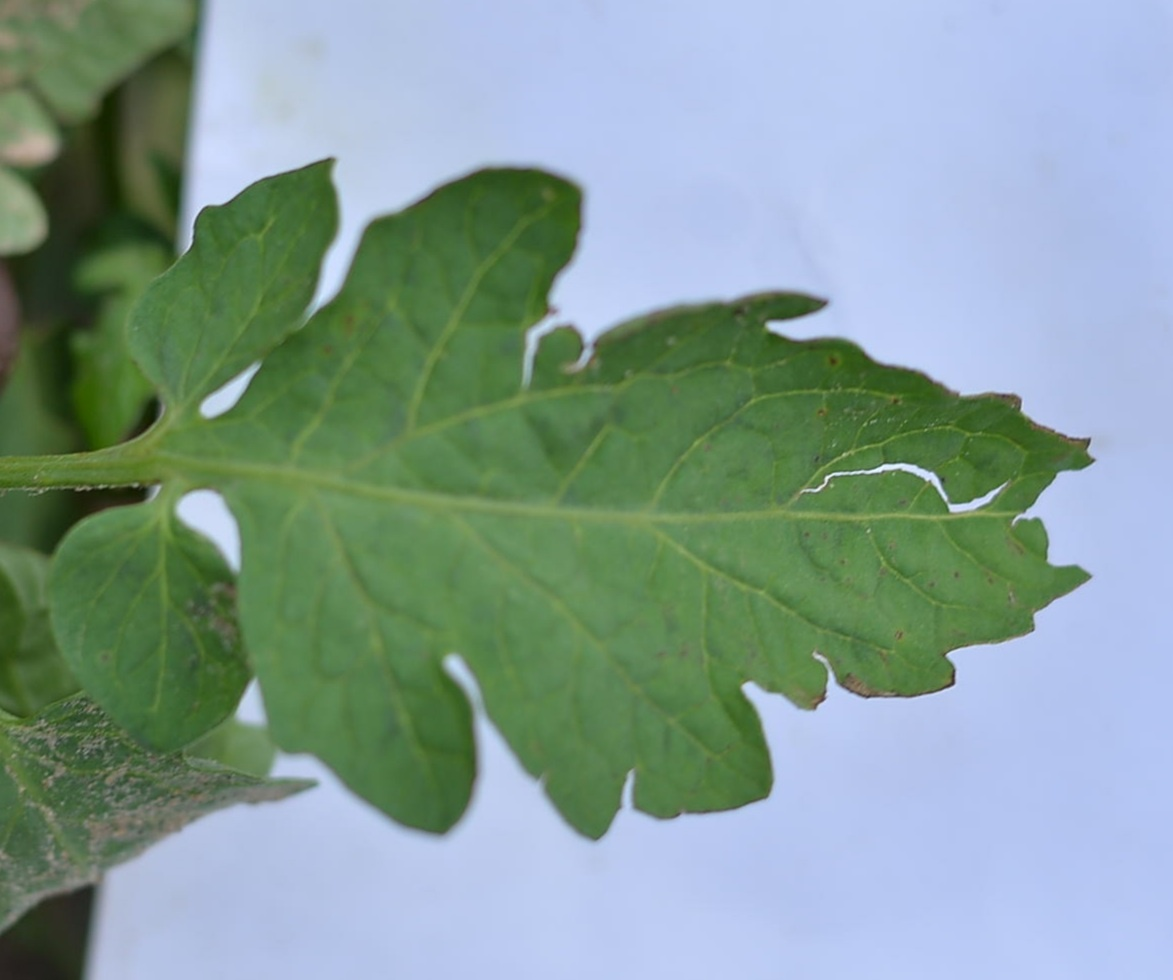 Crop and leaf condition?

tomato, healthy
